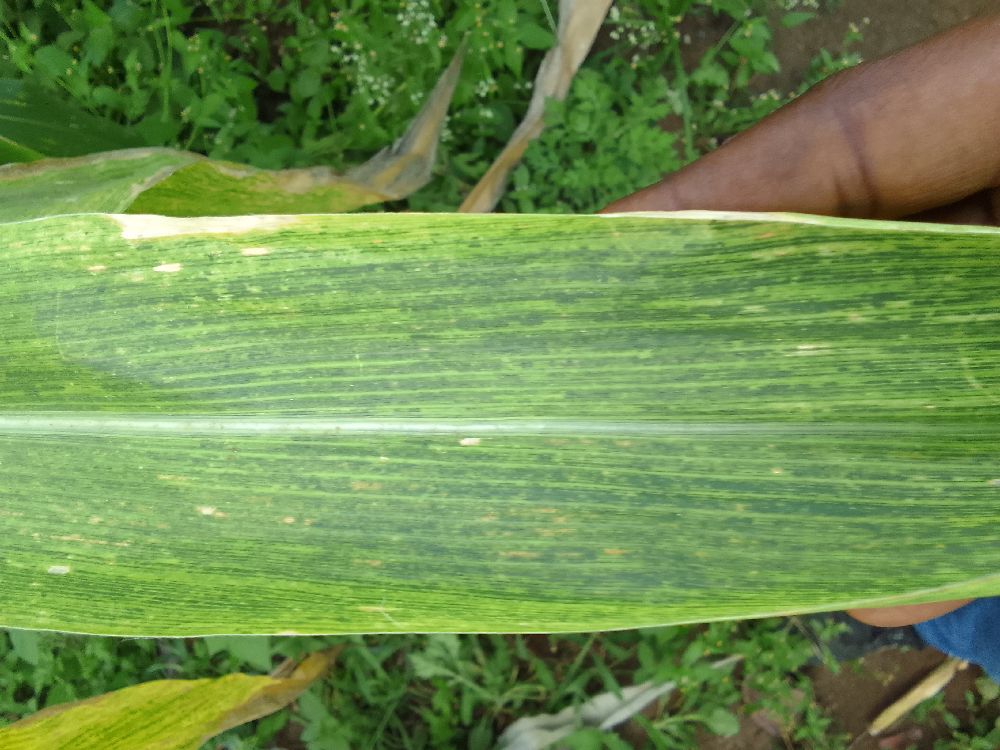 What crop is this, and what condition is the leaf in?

maize, maize lethal necrosis
